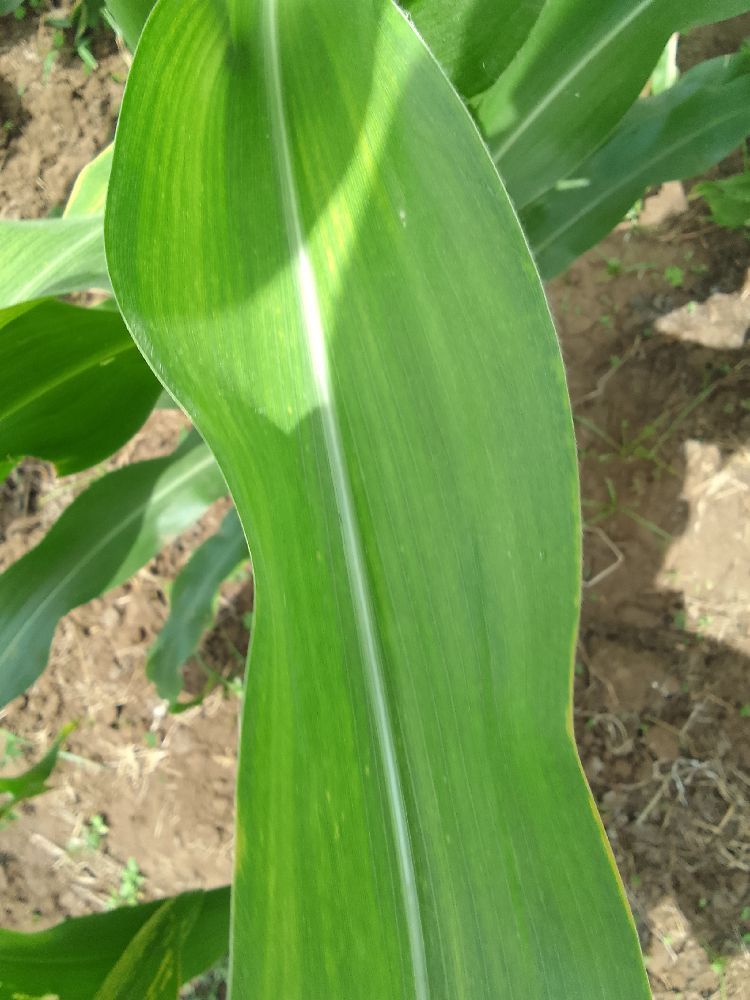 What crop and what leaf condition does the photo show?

maize, maize lethal necrosis
